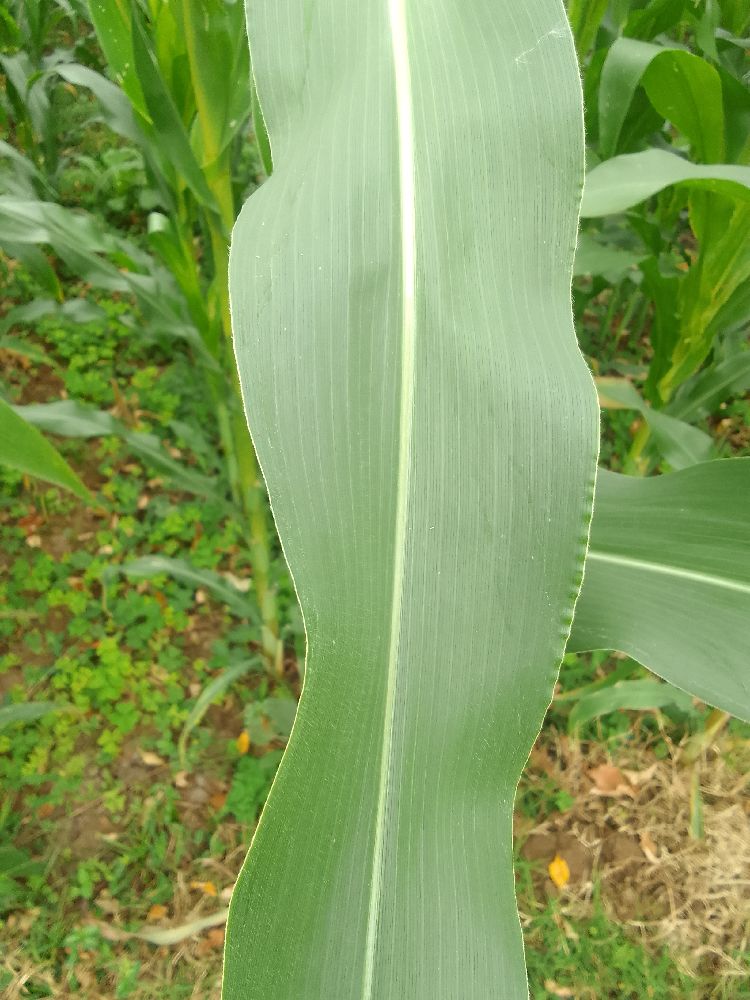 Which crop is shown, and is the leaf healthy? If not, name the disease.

maize, healthy
